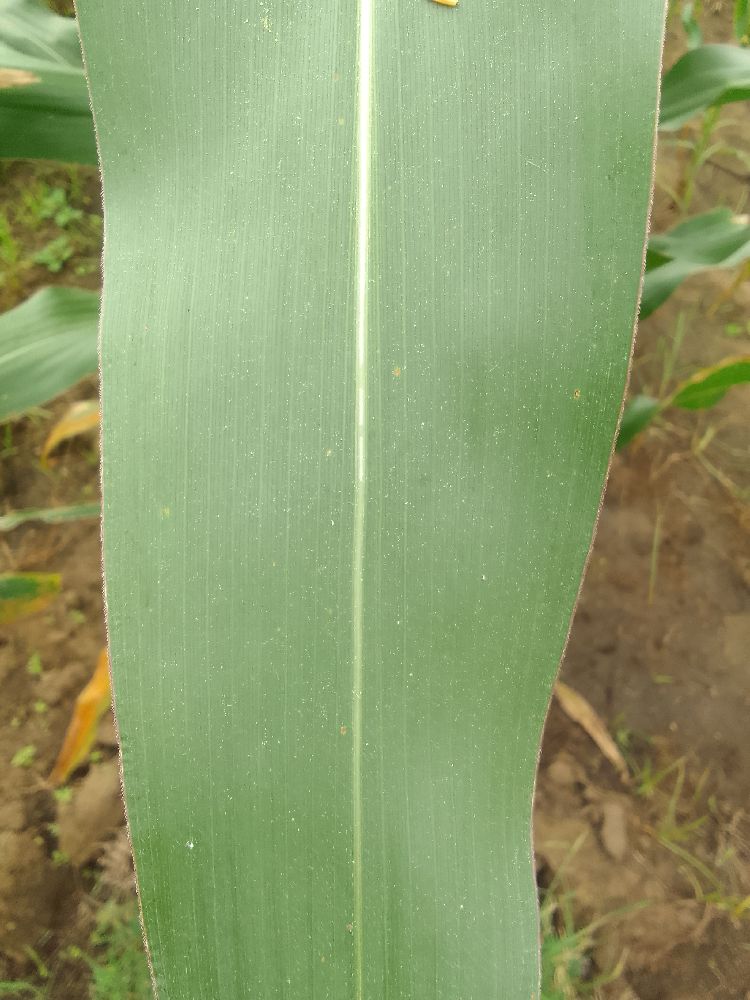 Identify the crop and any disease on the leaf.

maize, healthy
